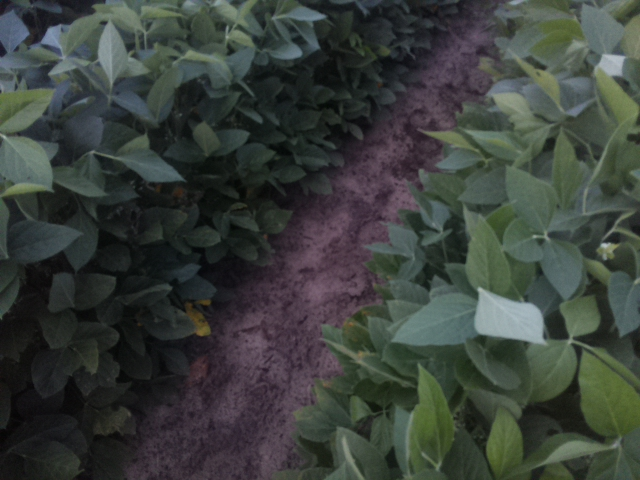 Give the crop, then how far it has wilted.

soybean, leaves with no wilting
